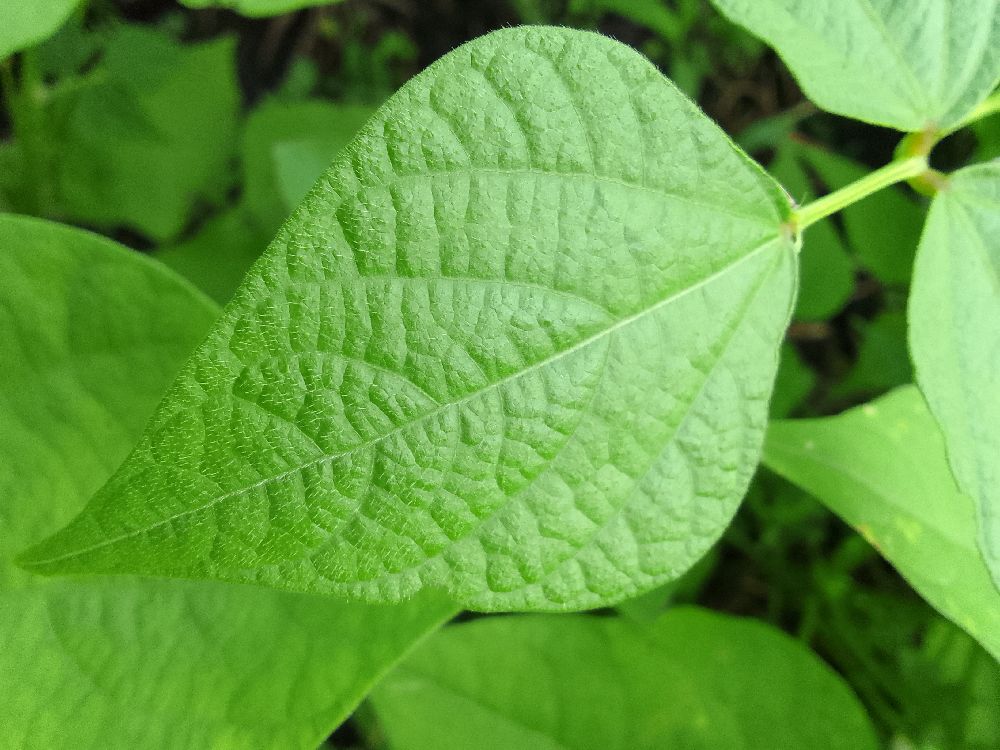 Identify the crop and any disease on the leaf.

common bean, healthy
